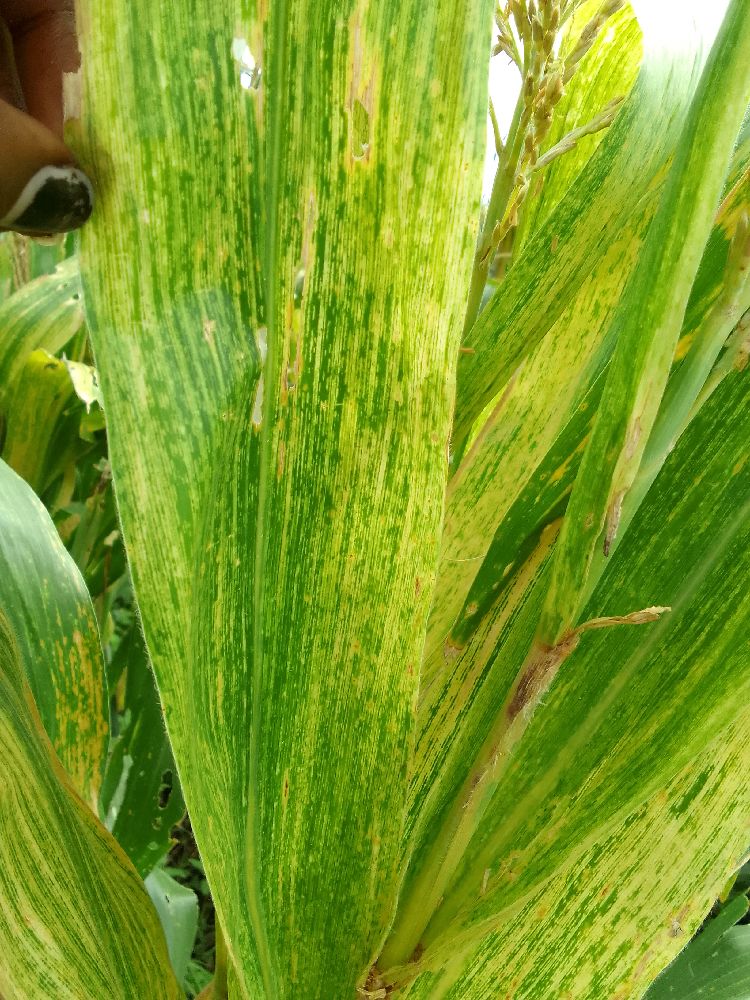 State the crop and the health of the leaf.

maize, maize lethal necrosis
